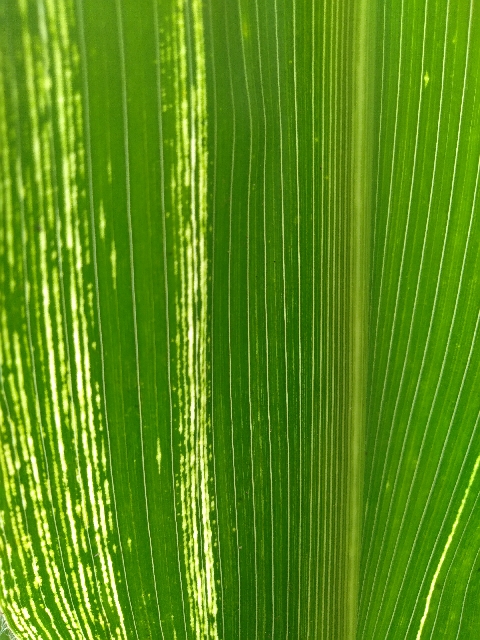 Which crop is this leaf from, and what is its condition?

maize, maize streak virus
